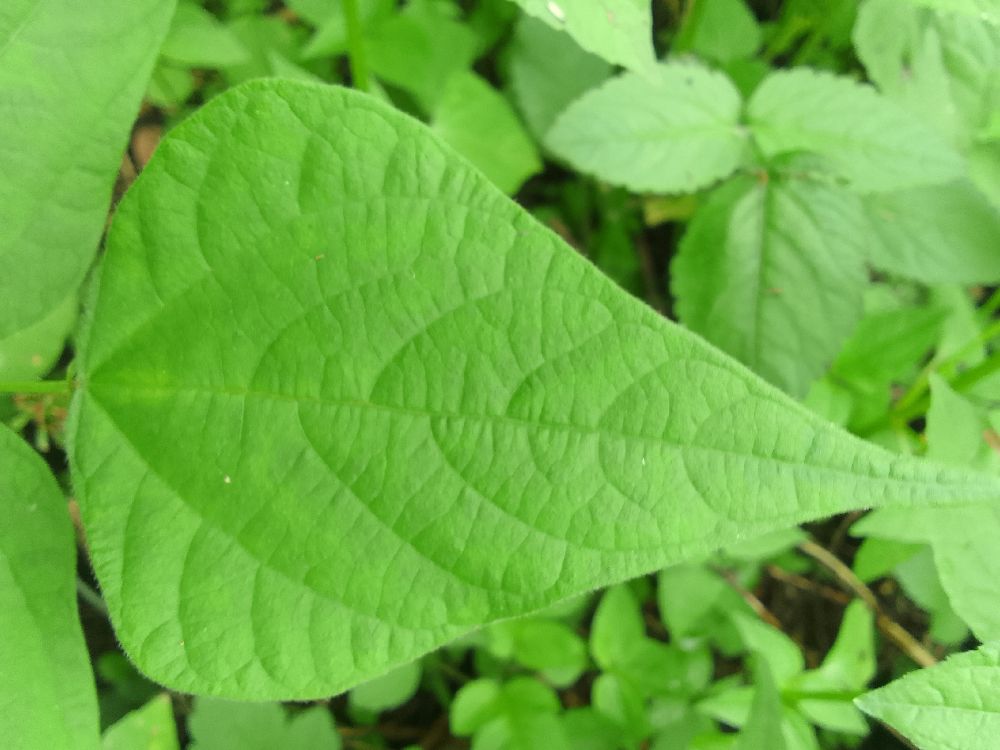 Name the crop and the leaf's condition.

common bean, healthy
